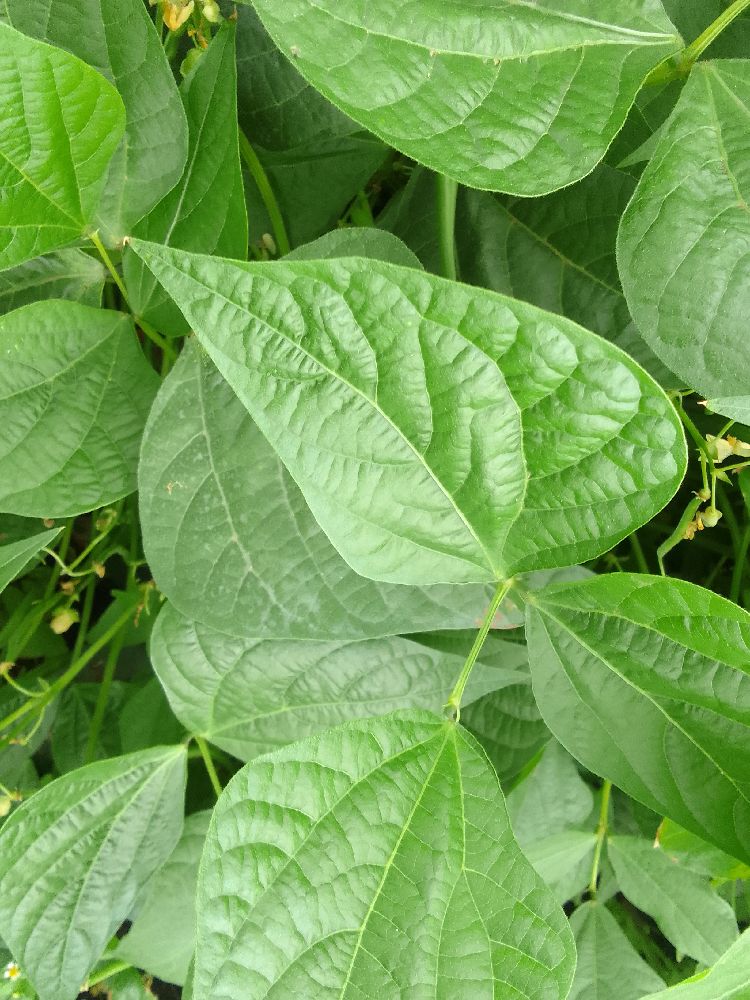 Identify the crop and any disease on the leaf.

common bean, healthy
